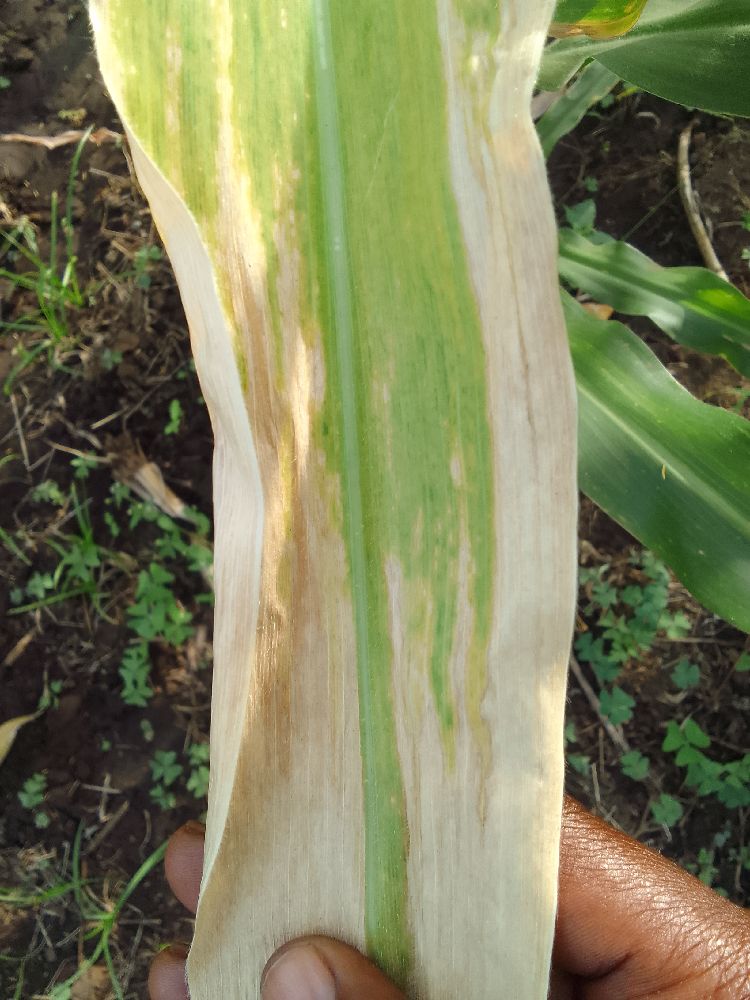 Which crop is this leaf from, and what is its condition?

maize, maize lethal necrosis
